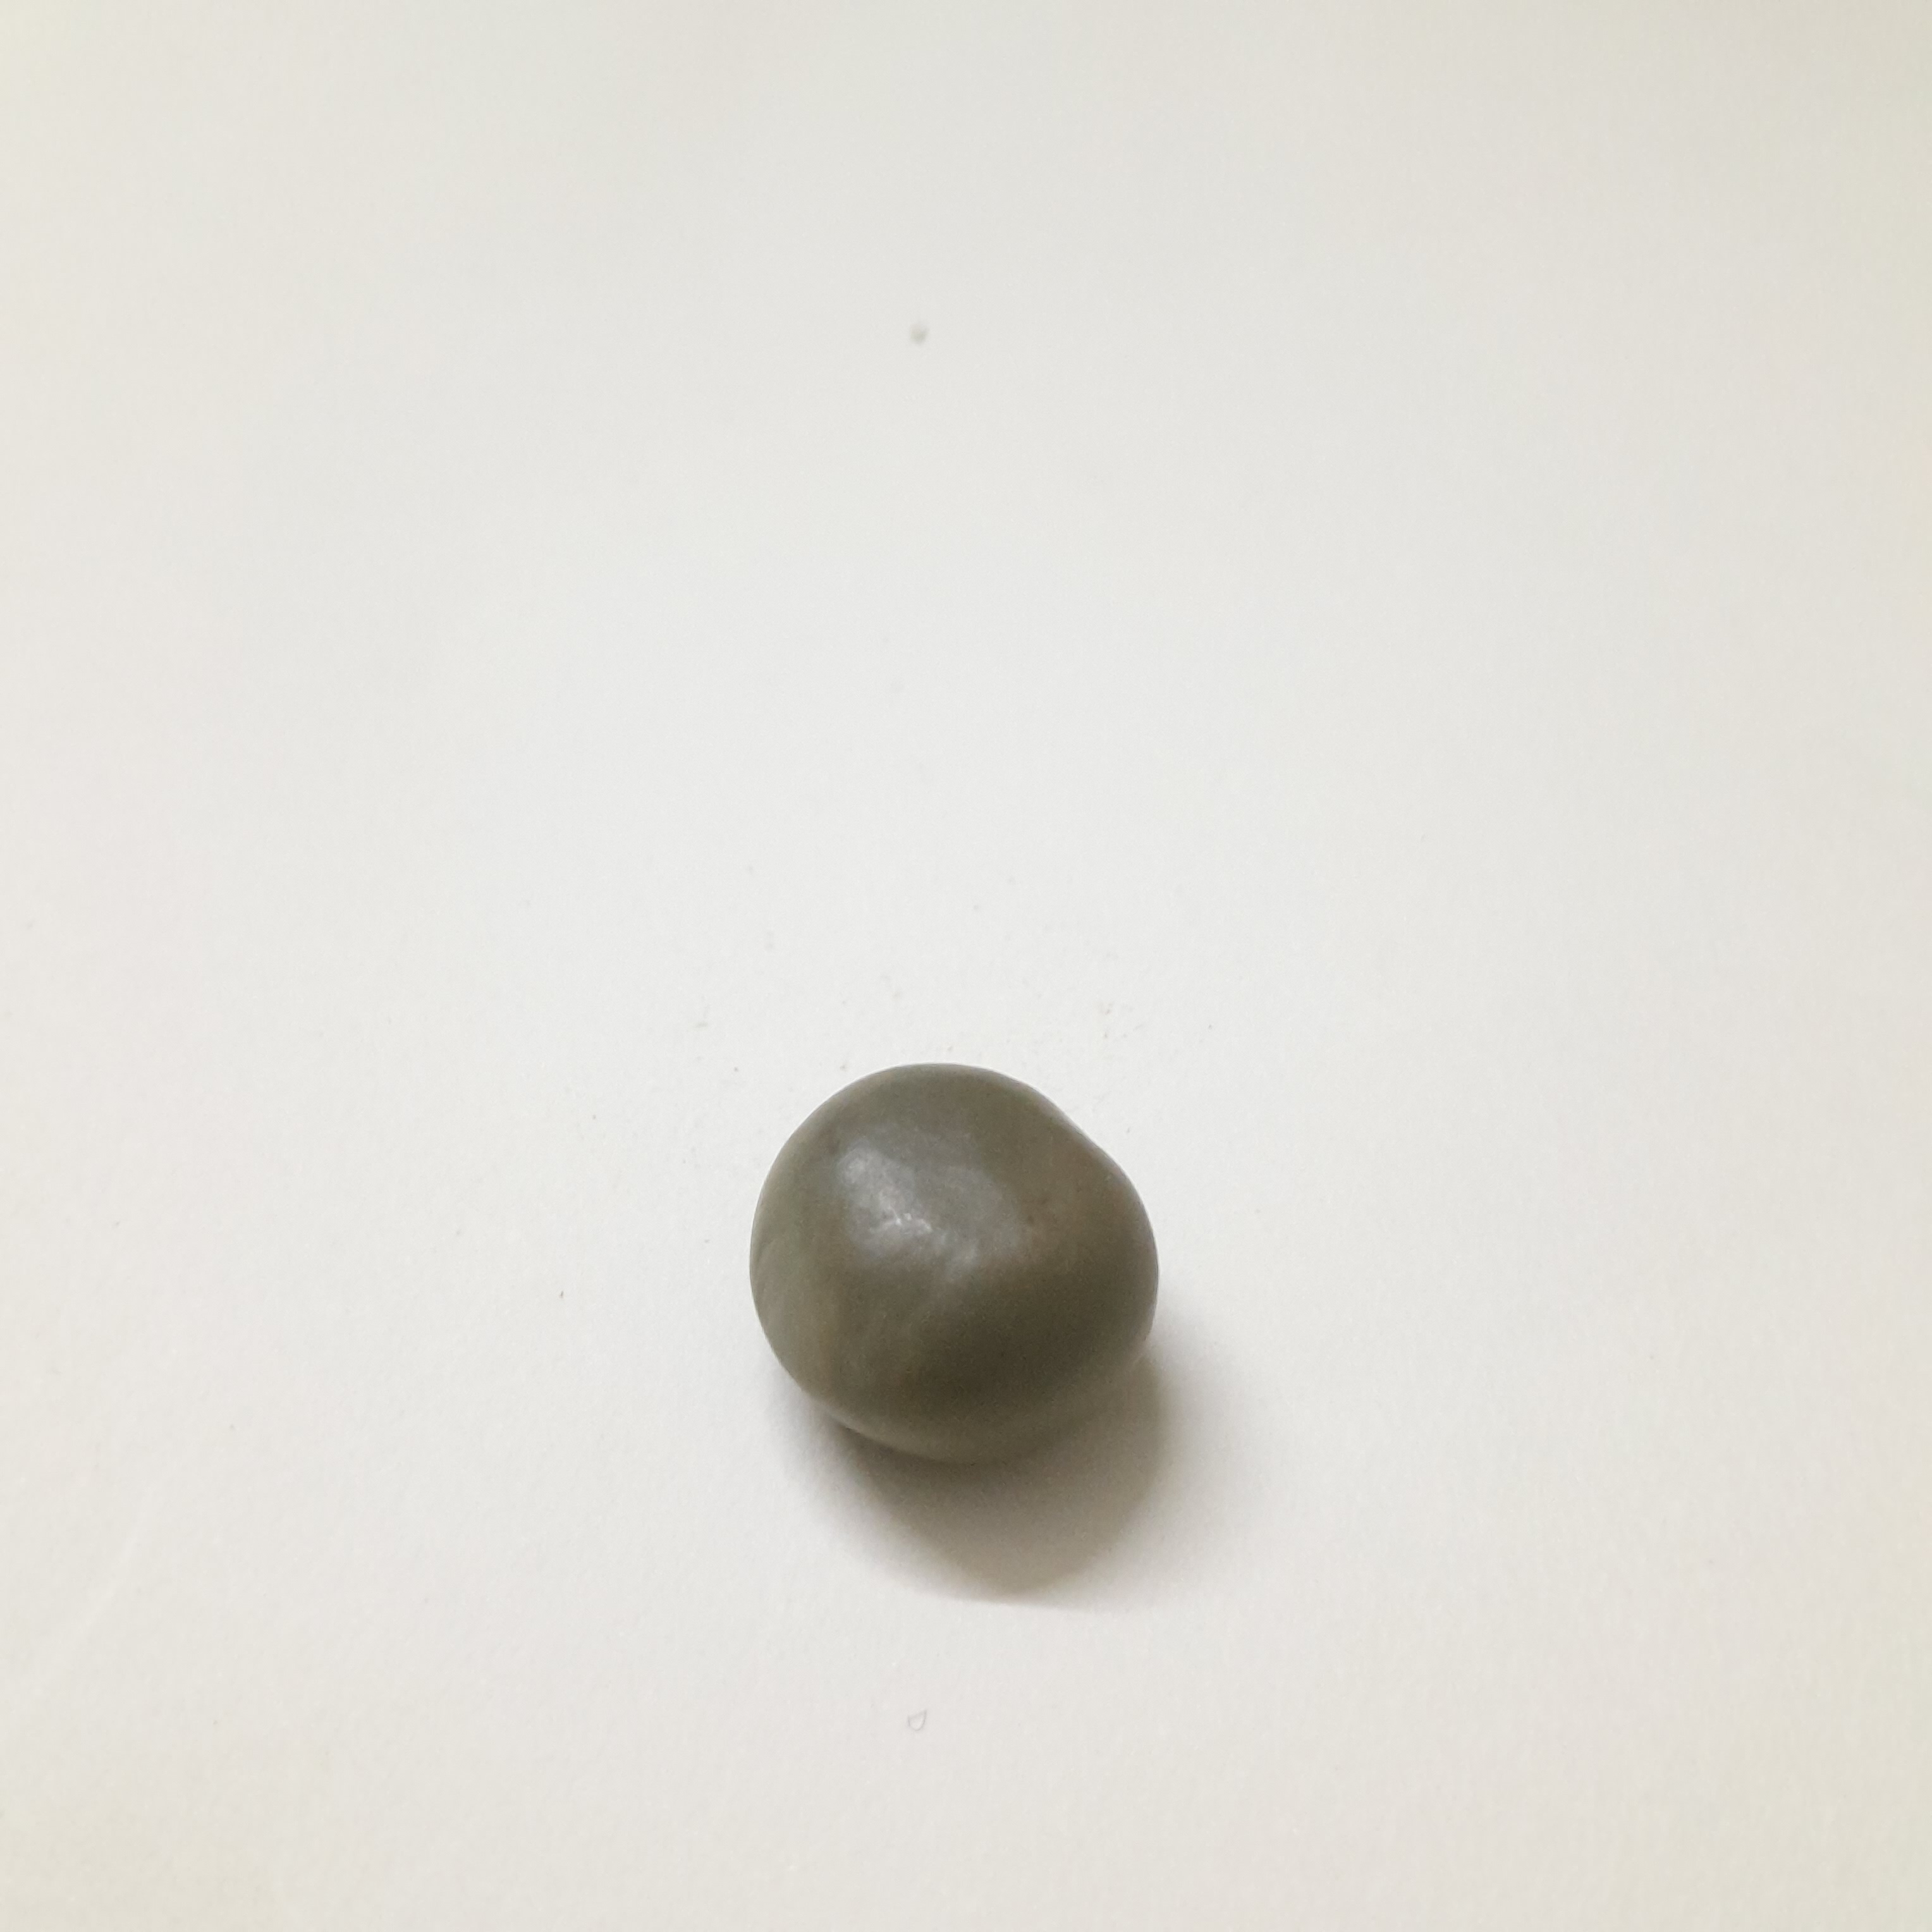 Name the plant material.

sagargota
